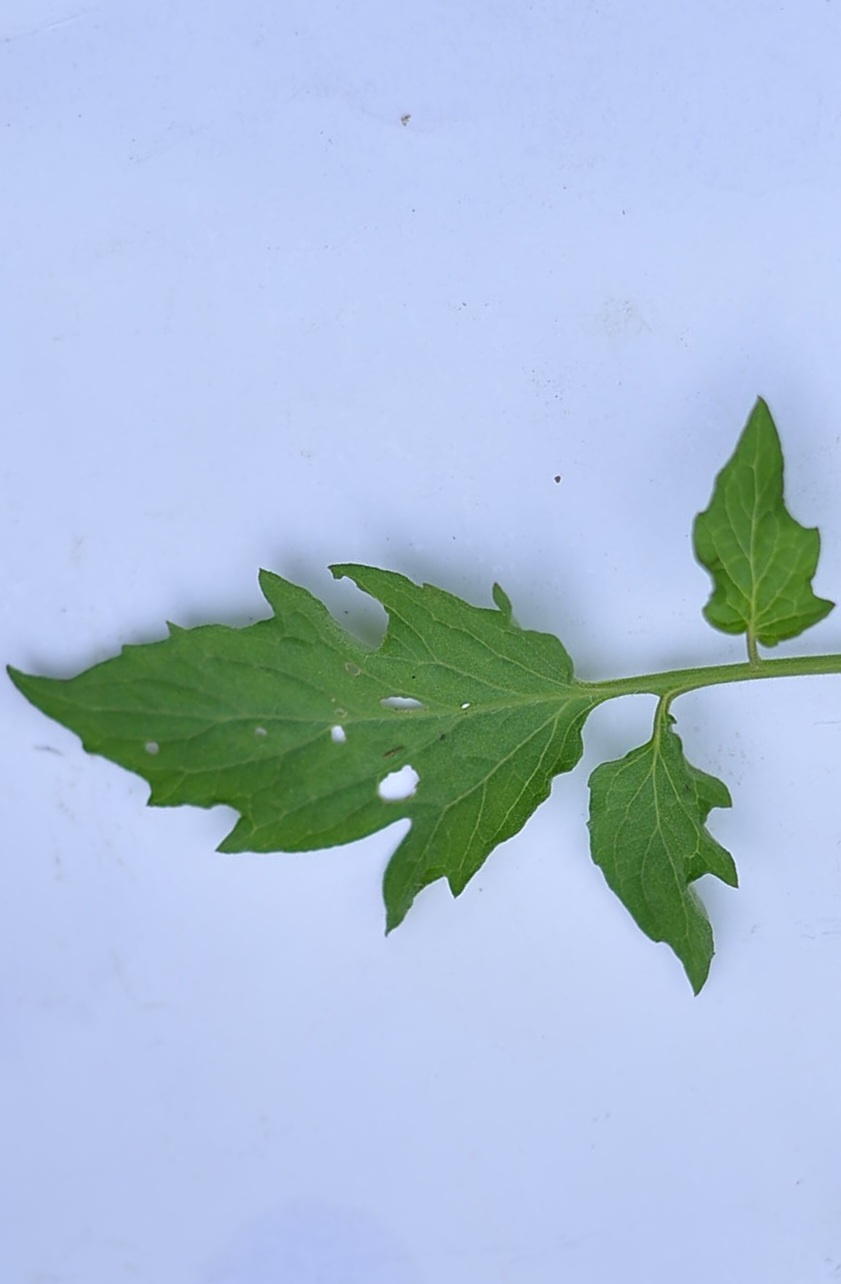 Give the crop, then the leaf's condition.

tomato, infected
